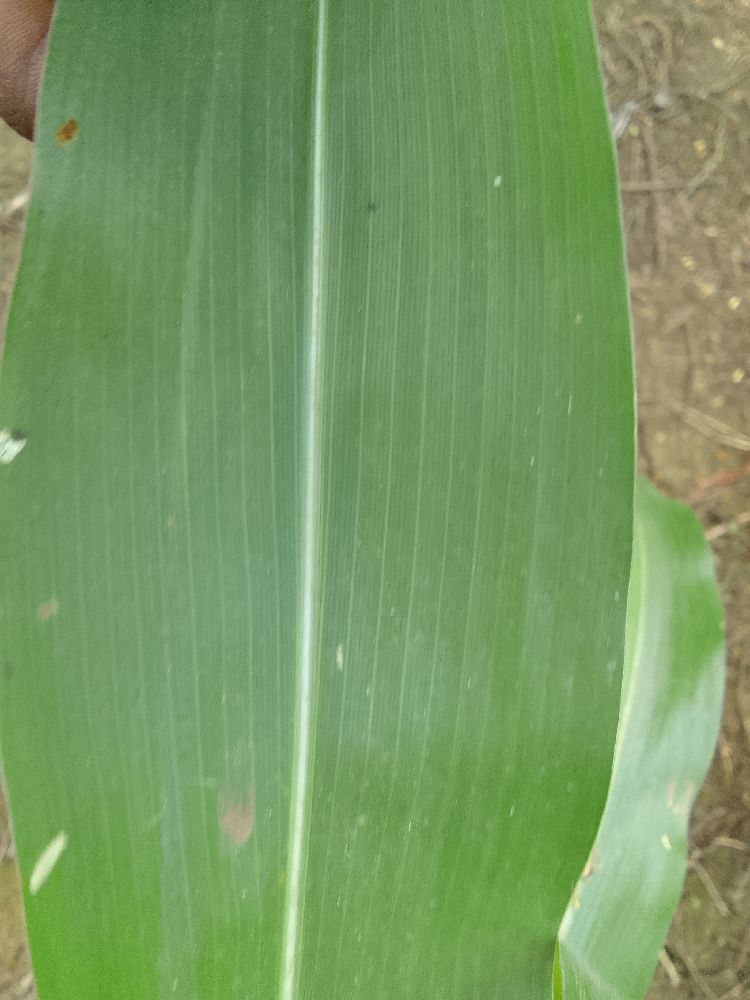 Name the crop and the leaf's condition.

maize, healthy
